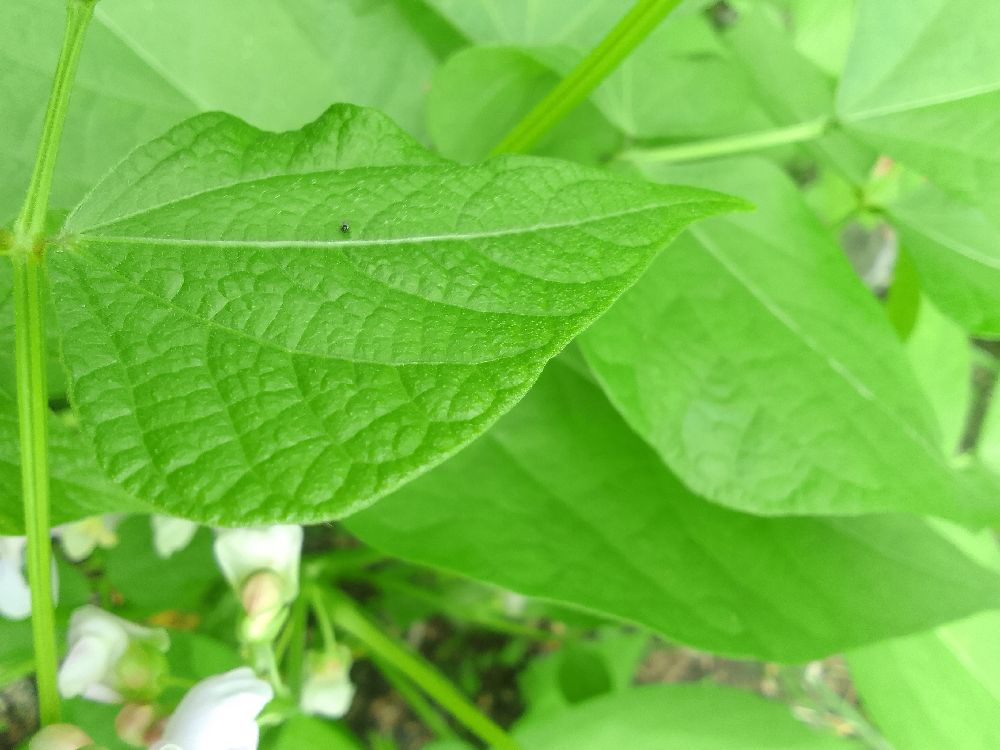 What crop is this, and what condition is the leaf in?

common bean, healthy
